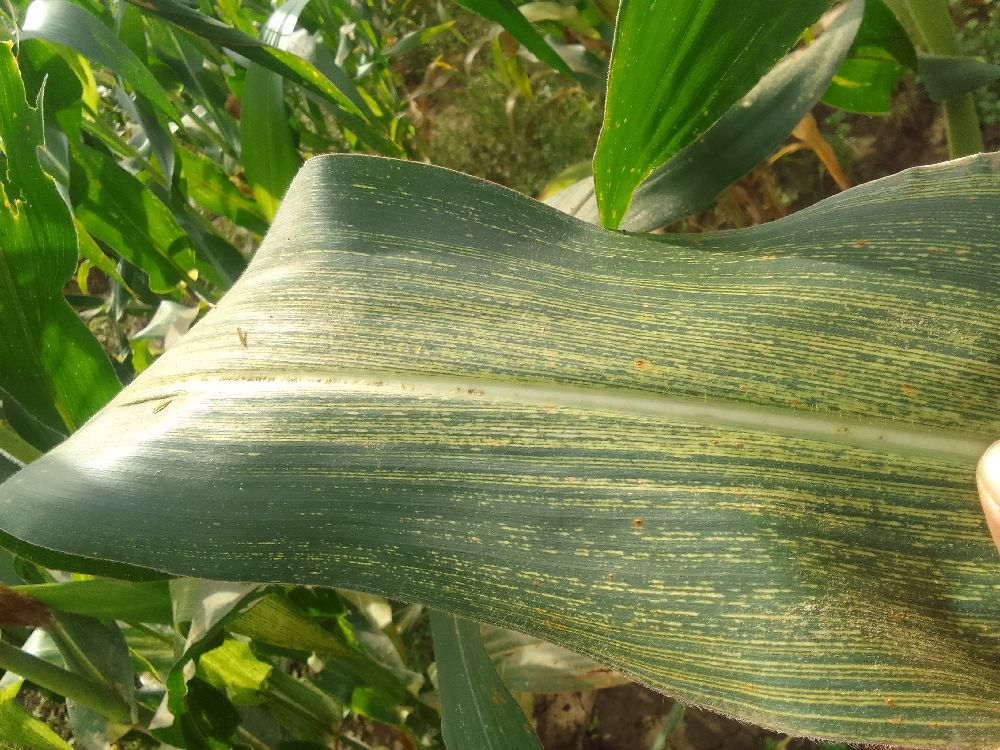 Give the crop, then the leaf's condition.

maize, maize streak virus
